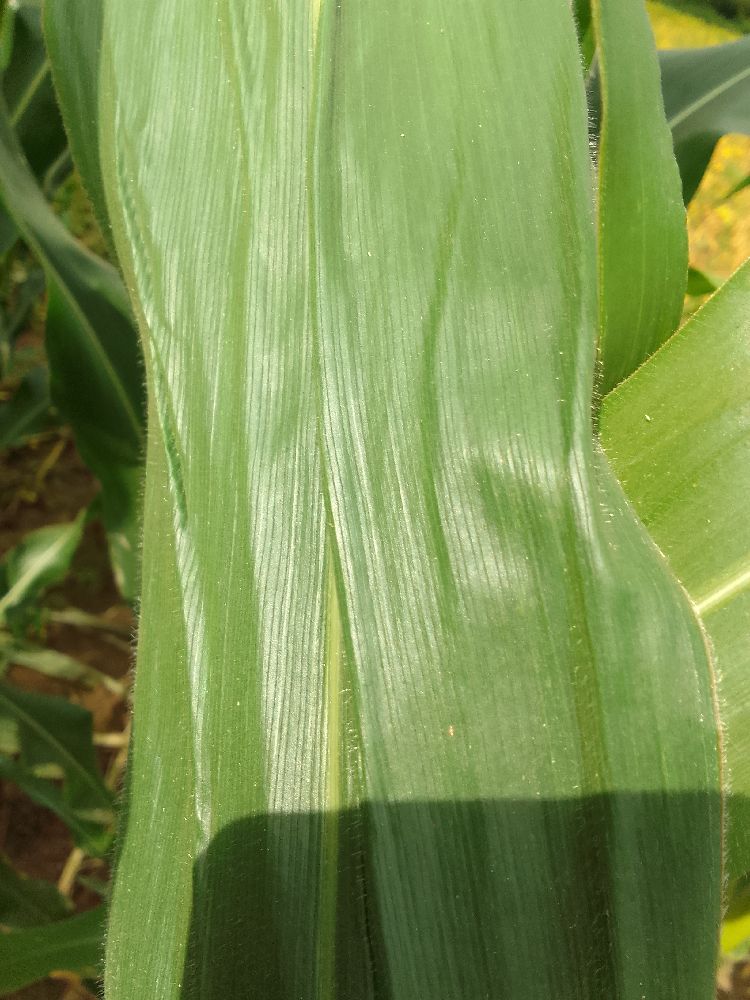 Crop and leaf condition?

maize, healthy
